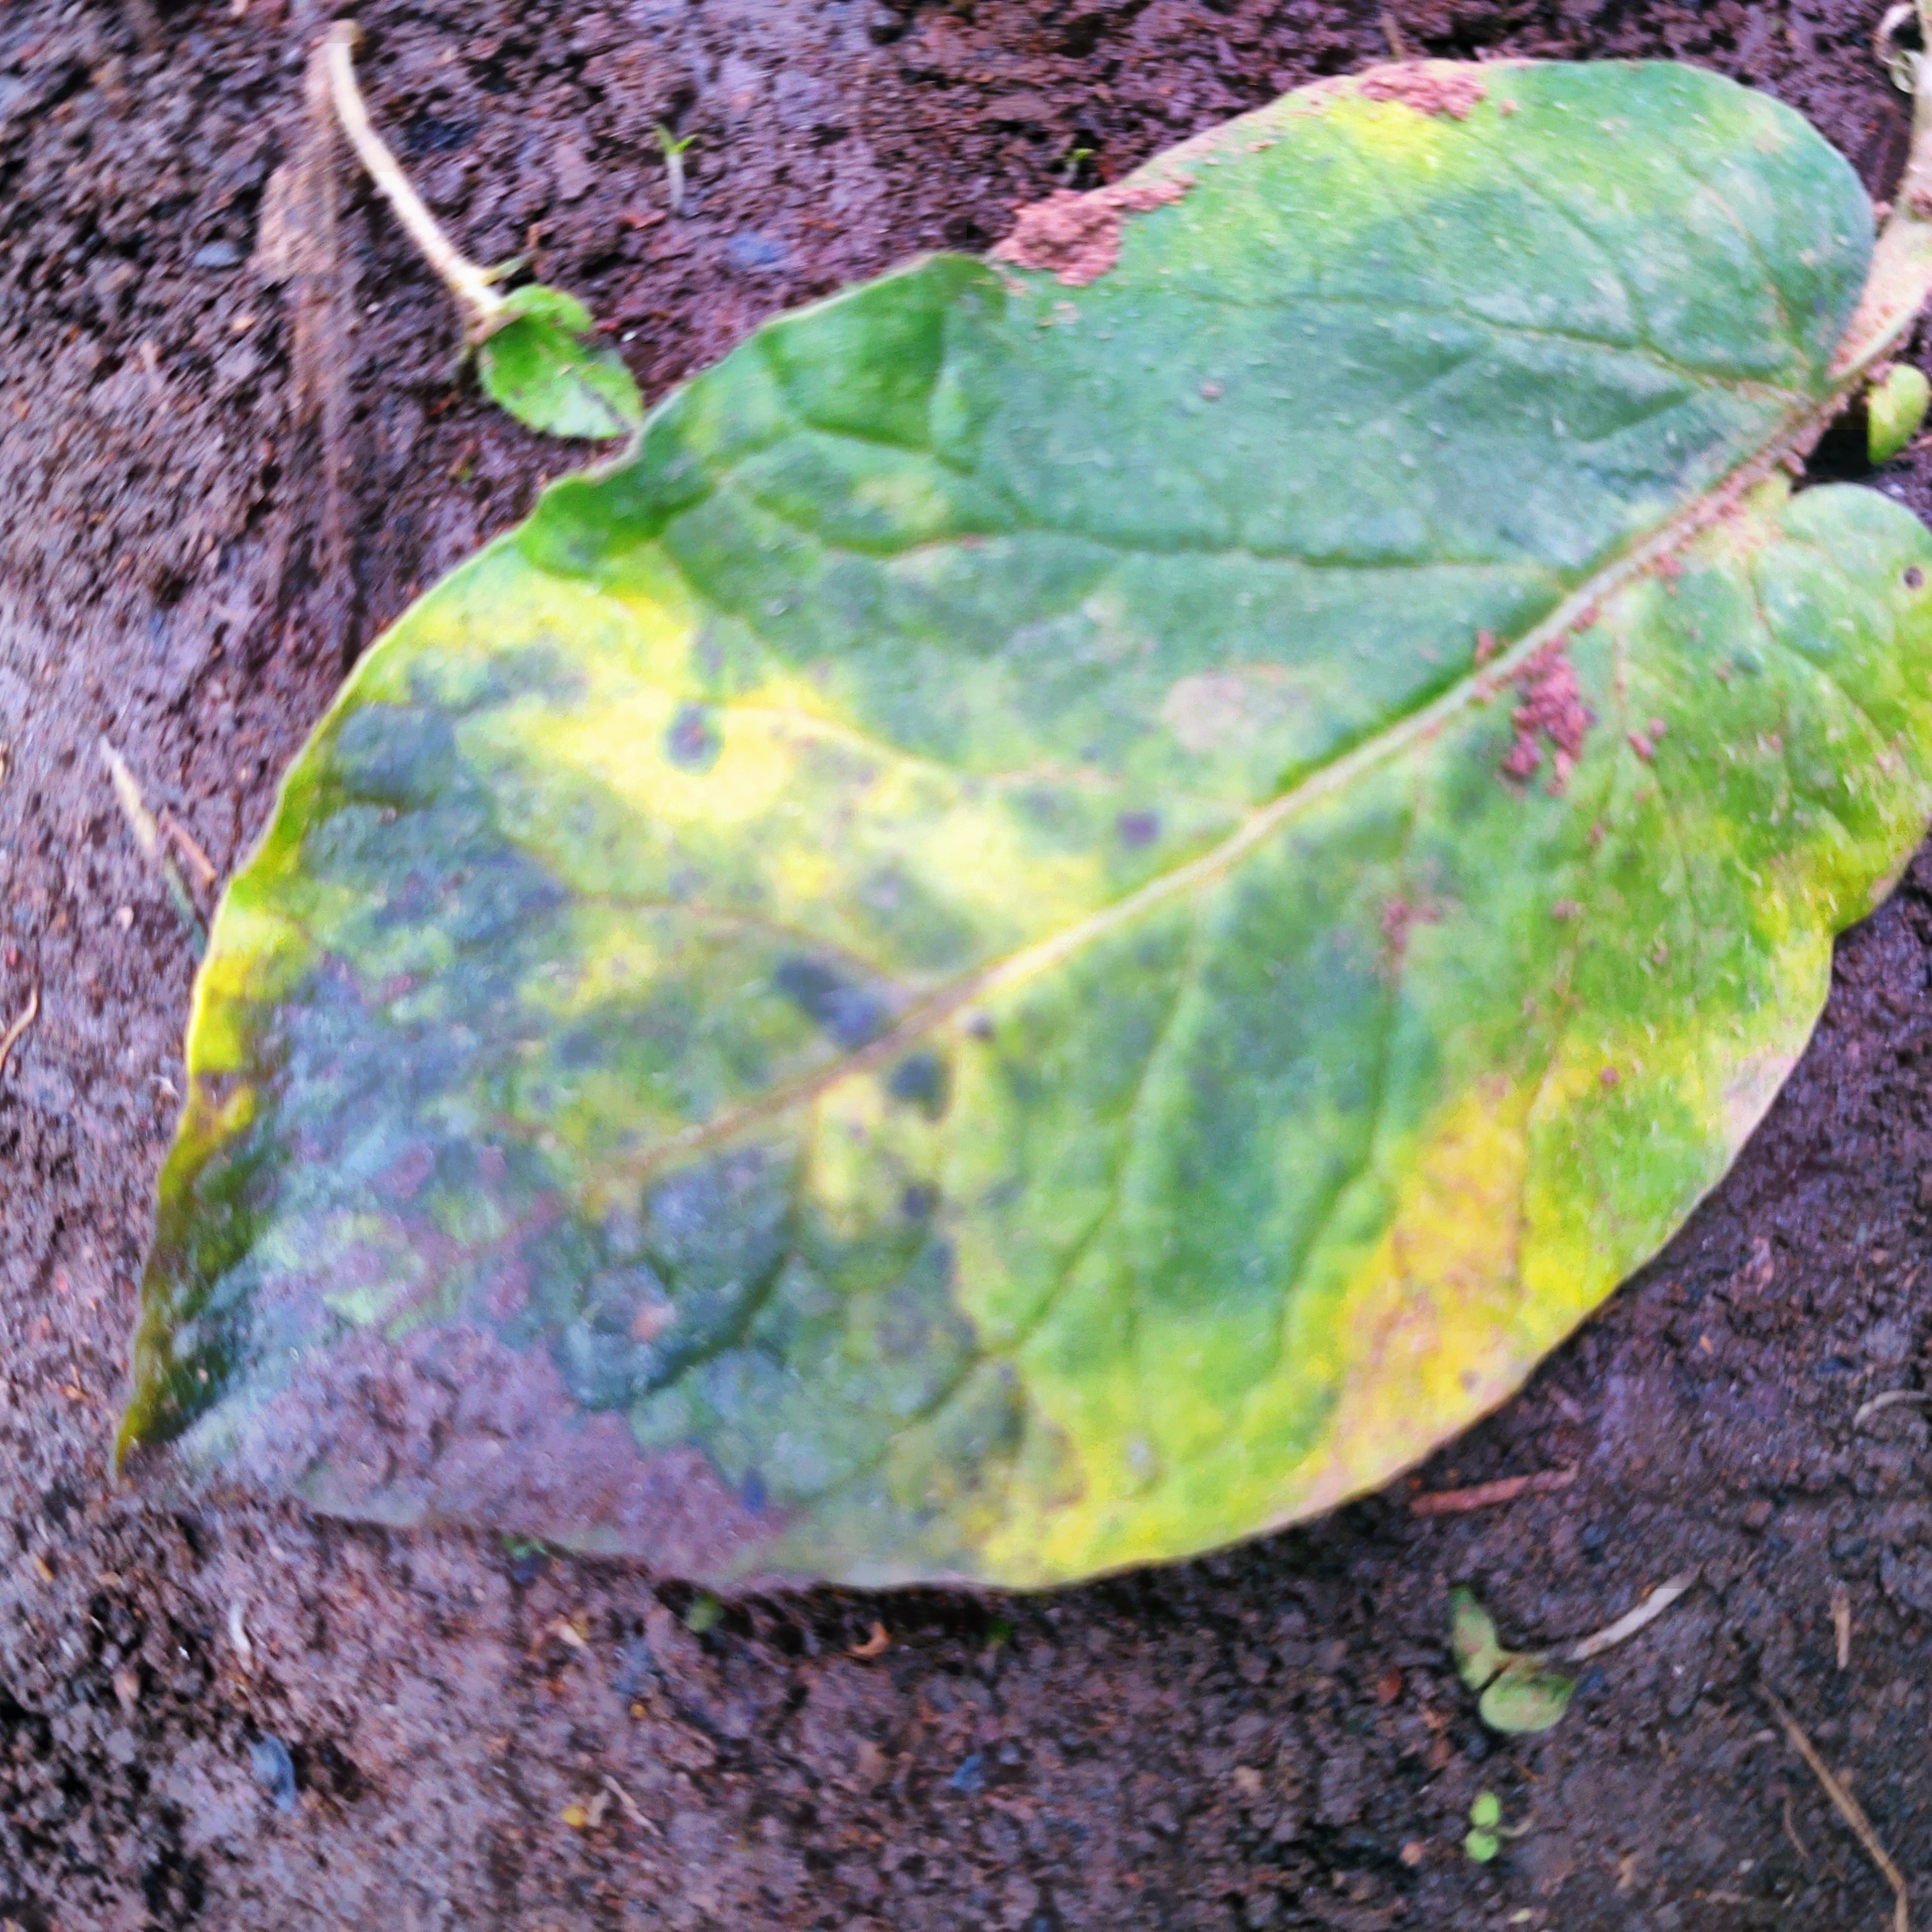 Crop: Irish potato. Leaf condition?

late blight
